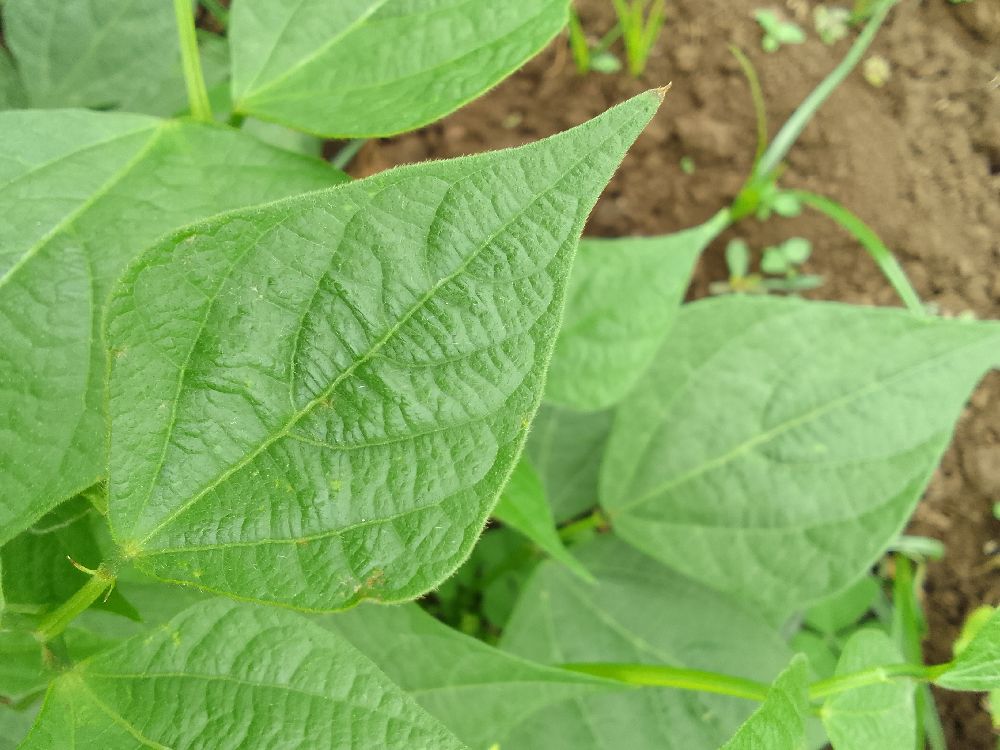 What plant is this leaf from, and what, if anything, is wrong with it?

common bean, healthy
